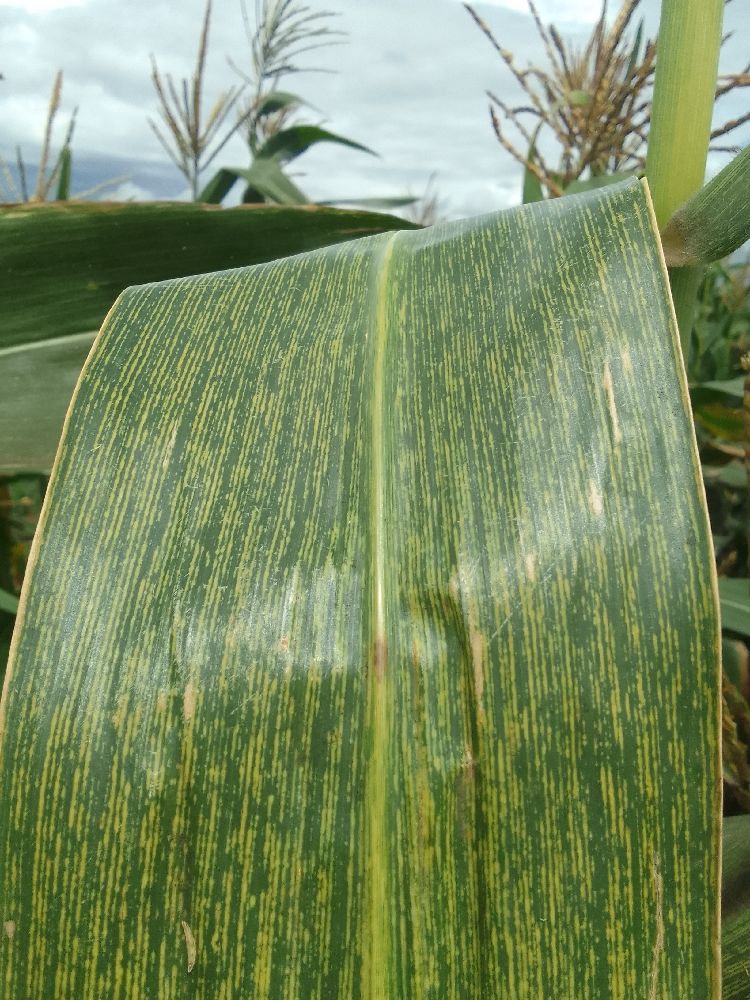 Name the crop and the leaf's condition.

maize, maize streak virus
